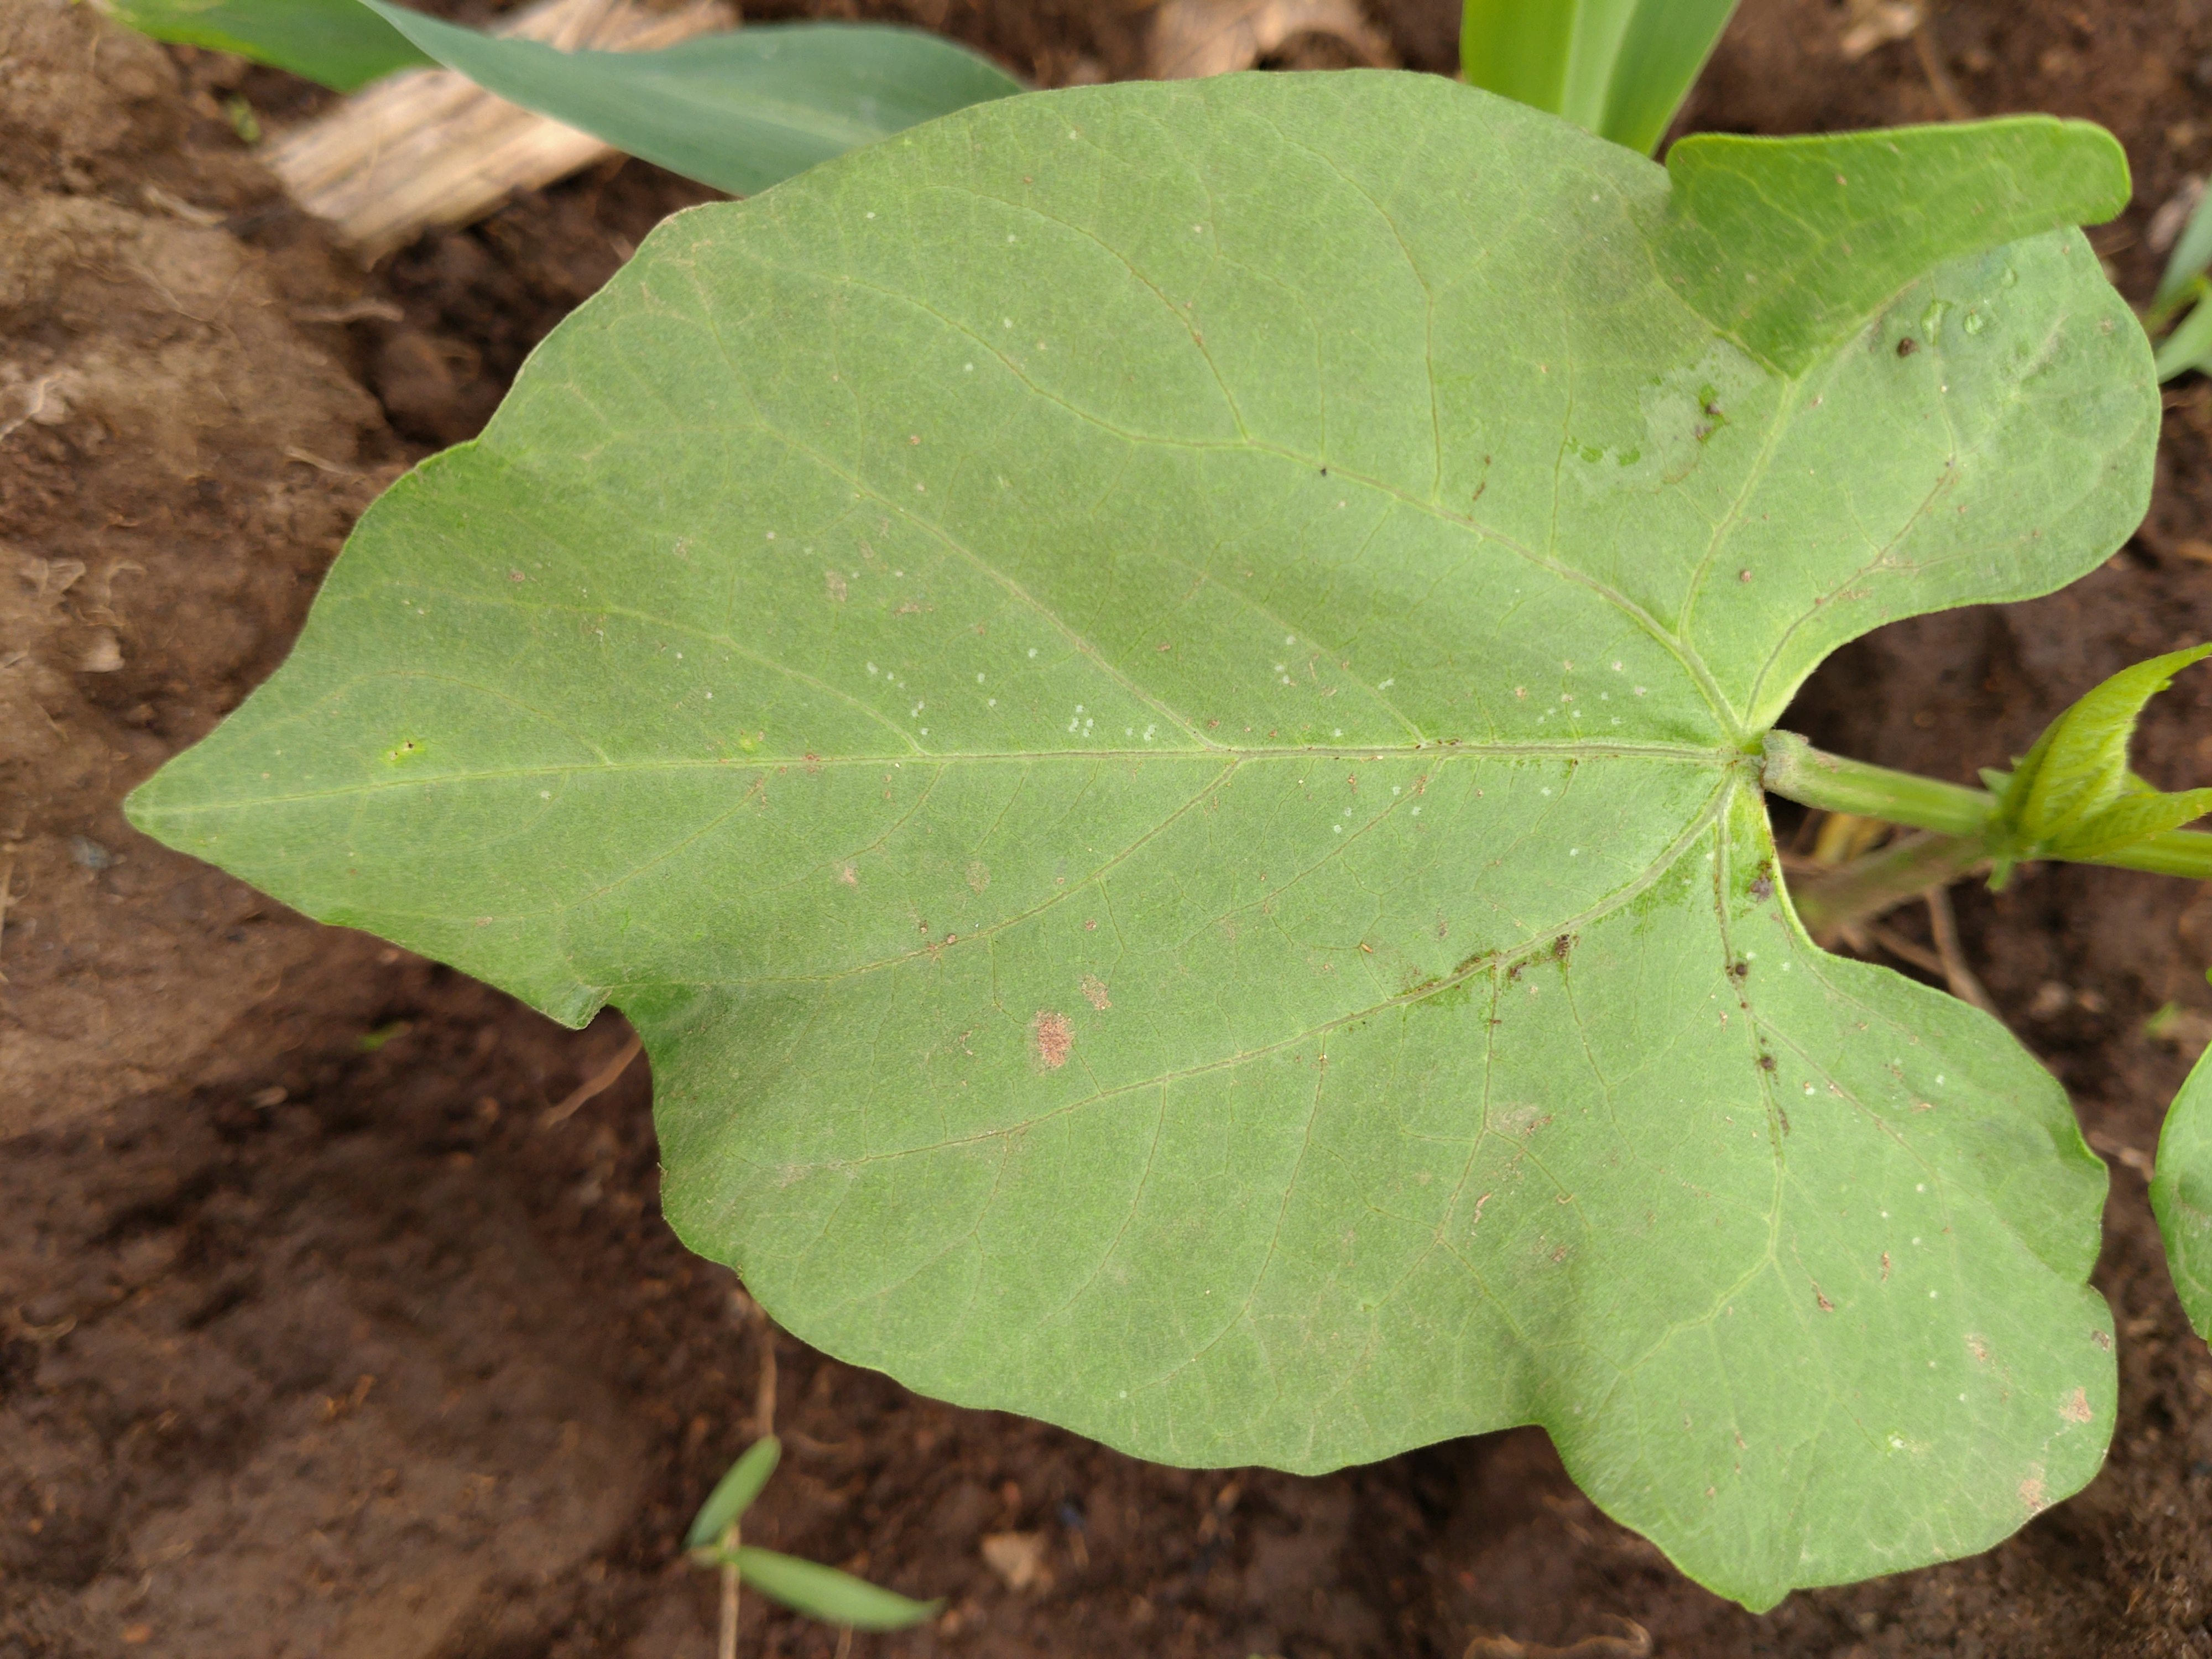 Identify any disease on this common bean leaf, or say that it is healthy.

healthy
